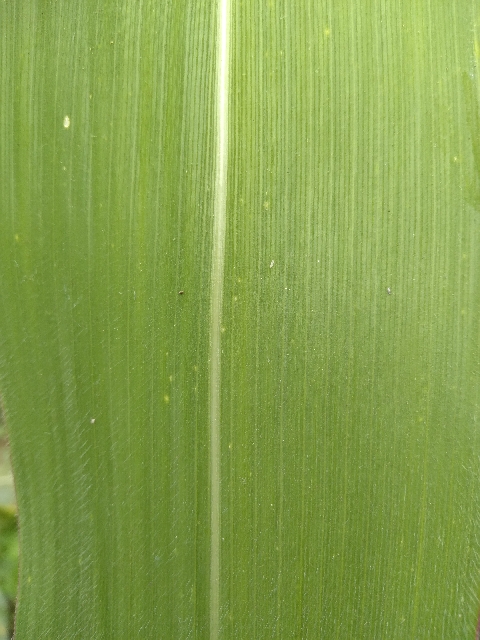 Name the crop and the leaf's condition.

maize, healthy
